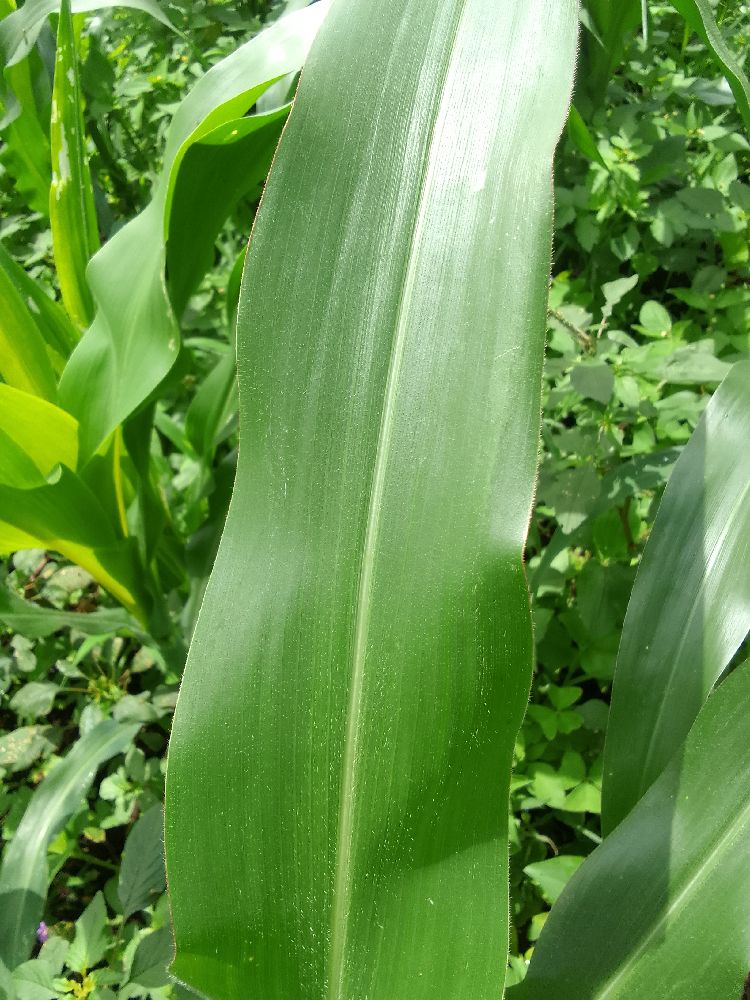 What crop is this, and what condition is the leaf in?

maize, healthy
